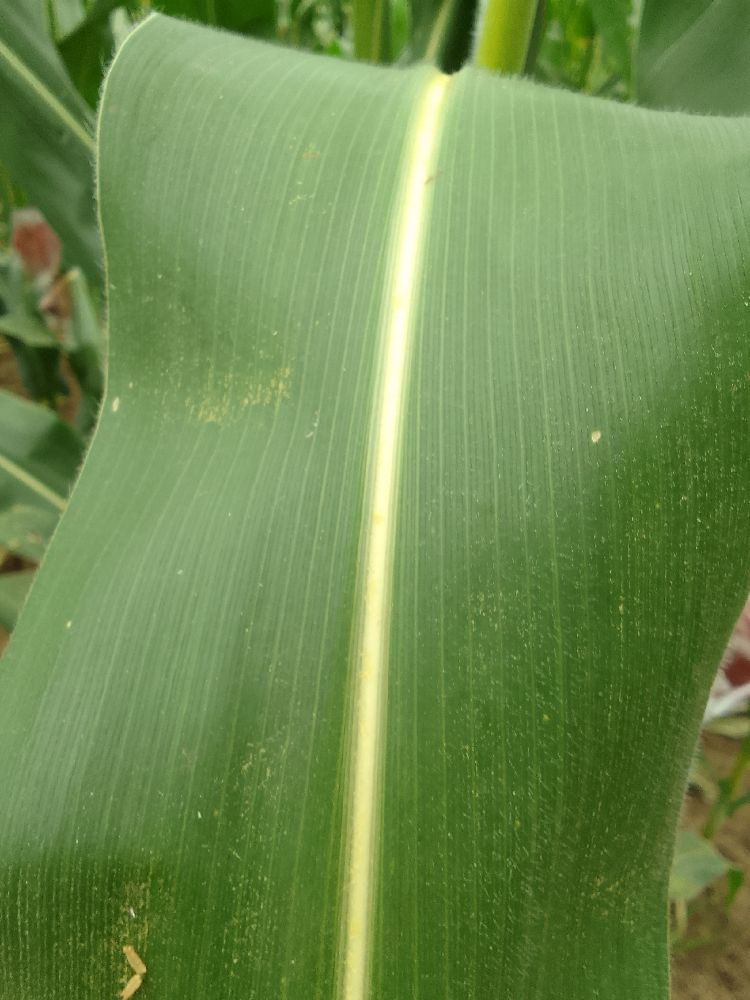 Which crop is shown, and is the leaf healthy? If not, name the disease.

maize, healthy
